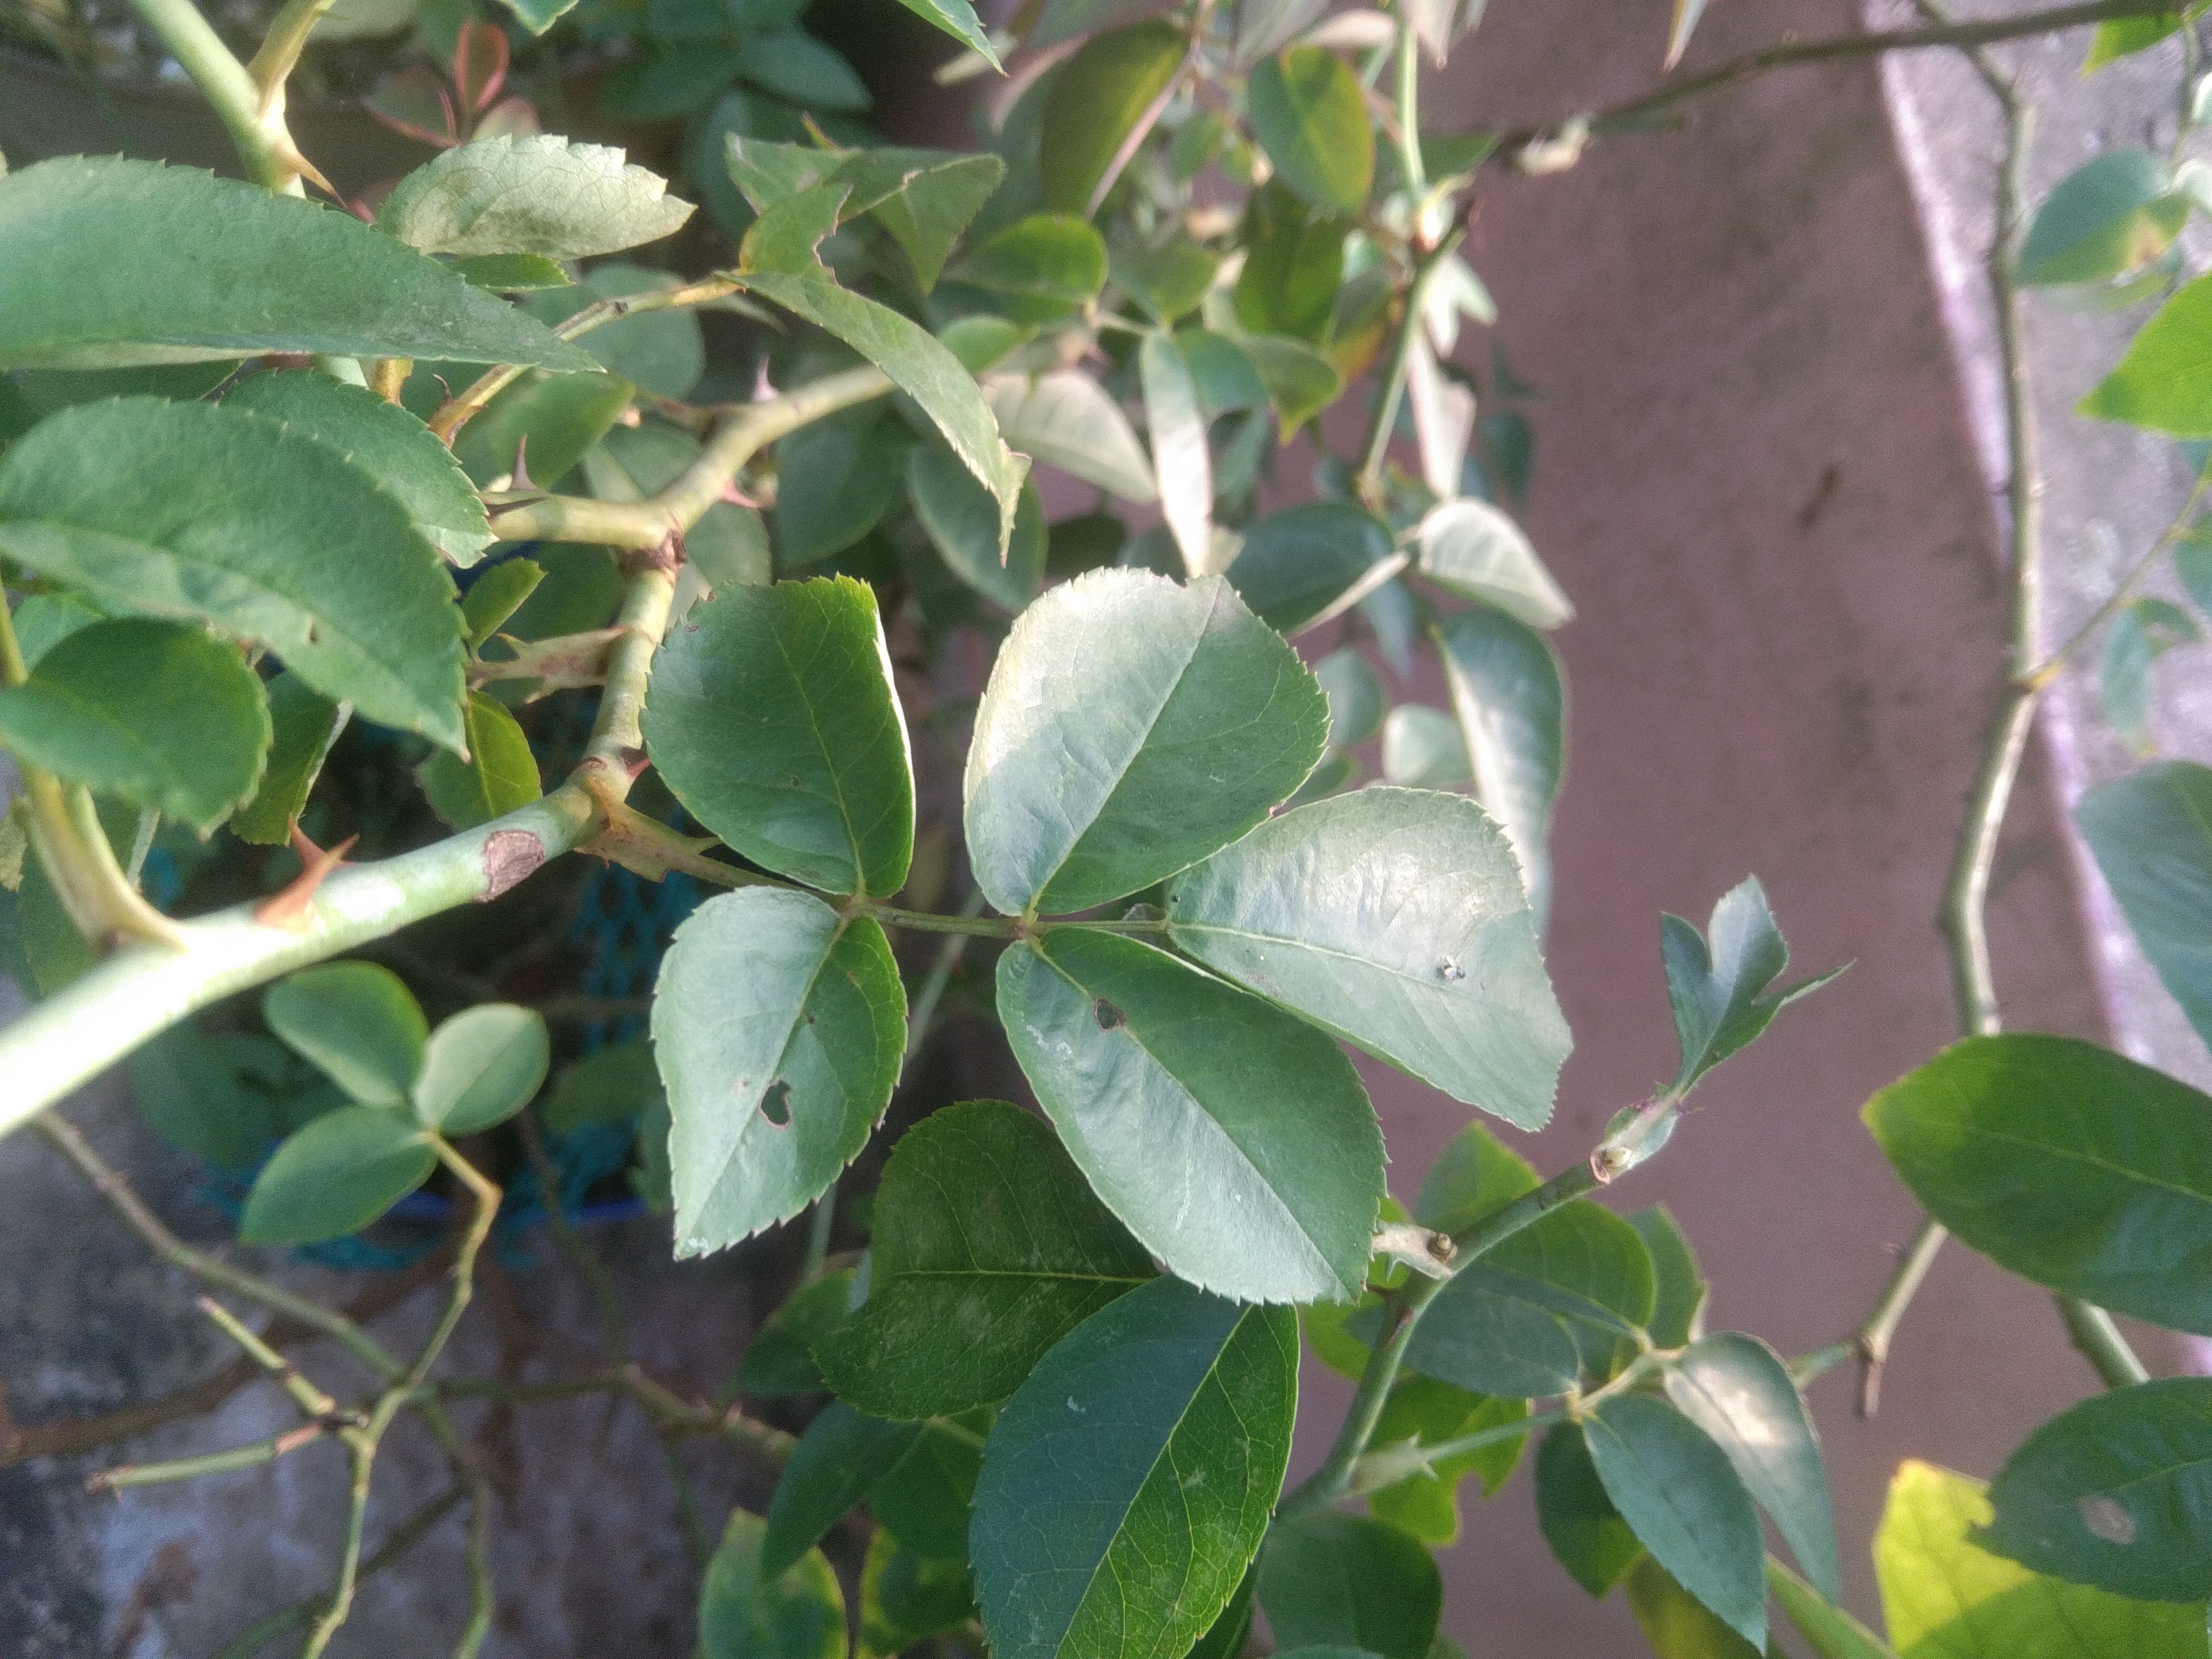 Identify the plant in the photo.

rose
